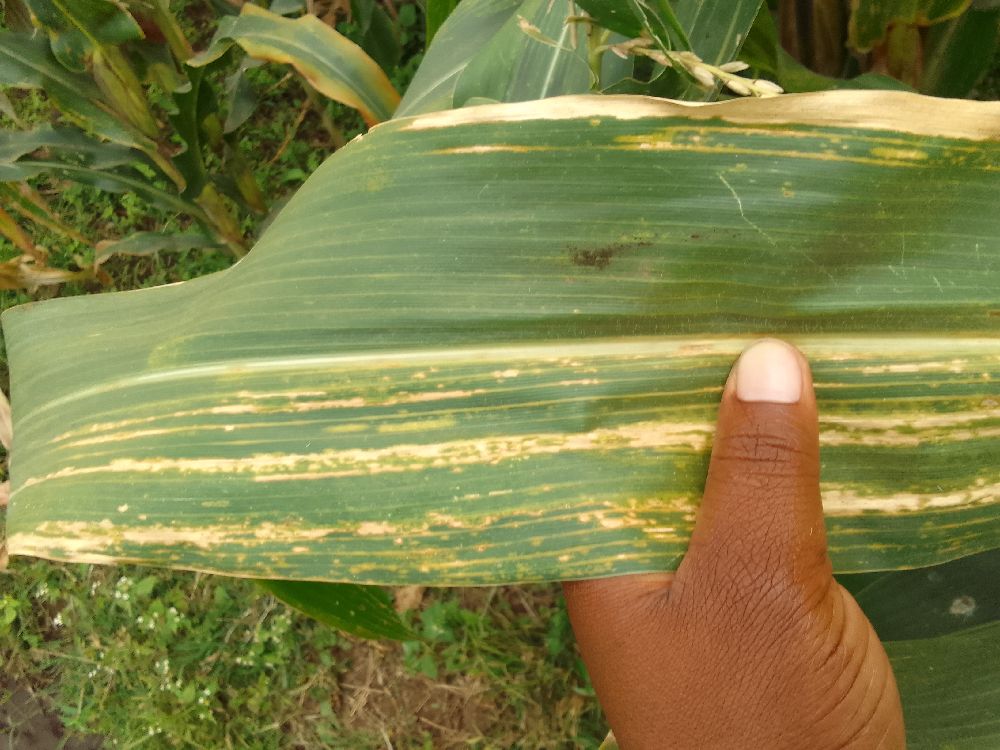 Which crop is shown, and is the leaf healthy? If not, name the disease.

maize, maize lethal necrosis
